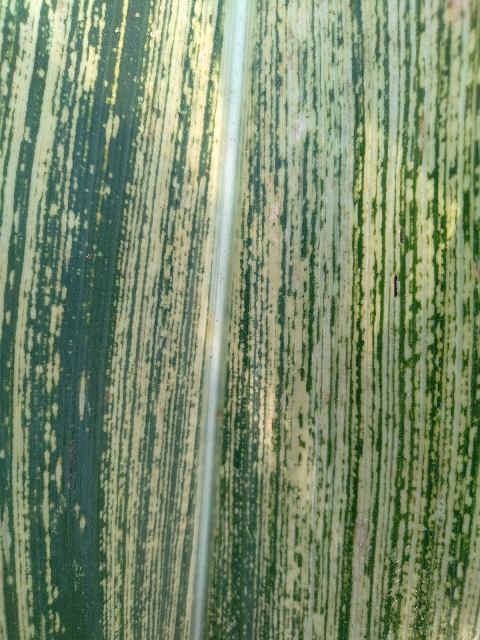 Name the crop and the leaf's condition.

maize, maize streak virus
